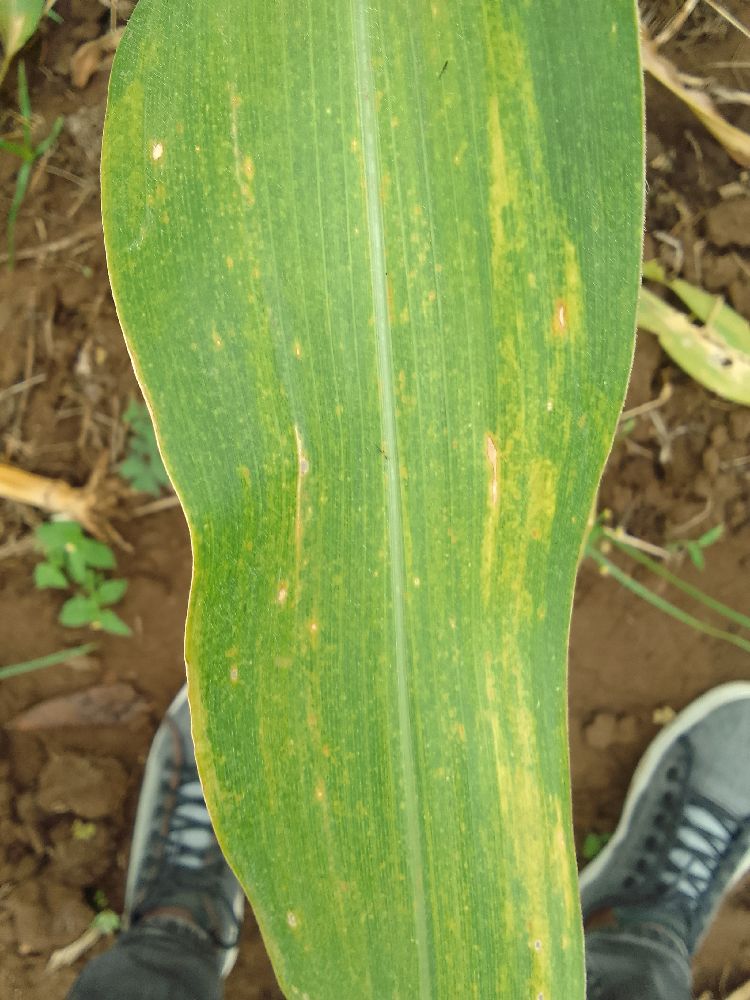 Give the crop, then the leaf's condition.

maize, maize lethal necrosis
